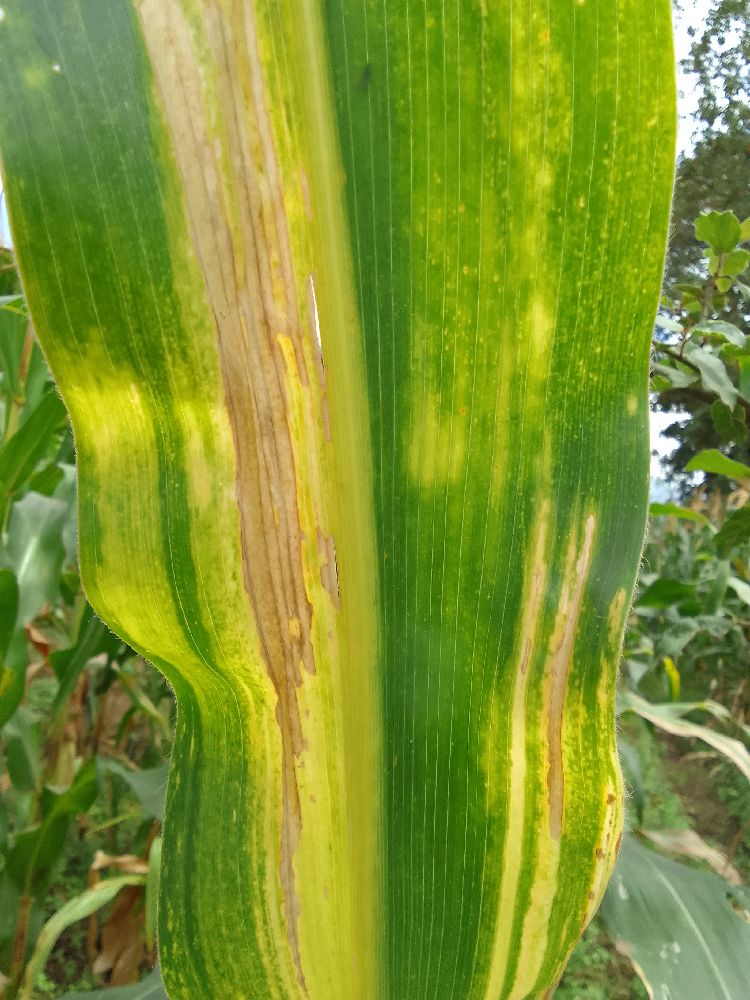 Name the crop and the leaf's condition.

maize, maize lethal necrosis
